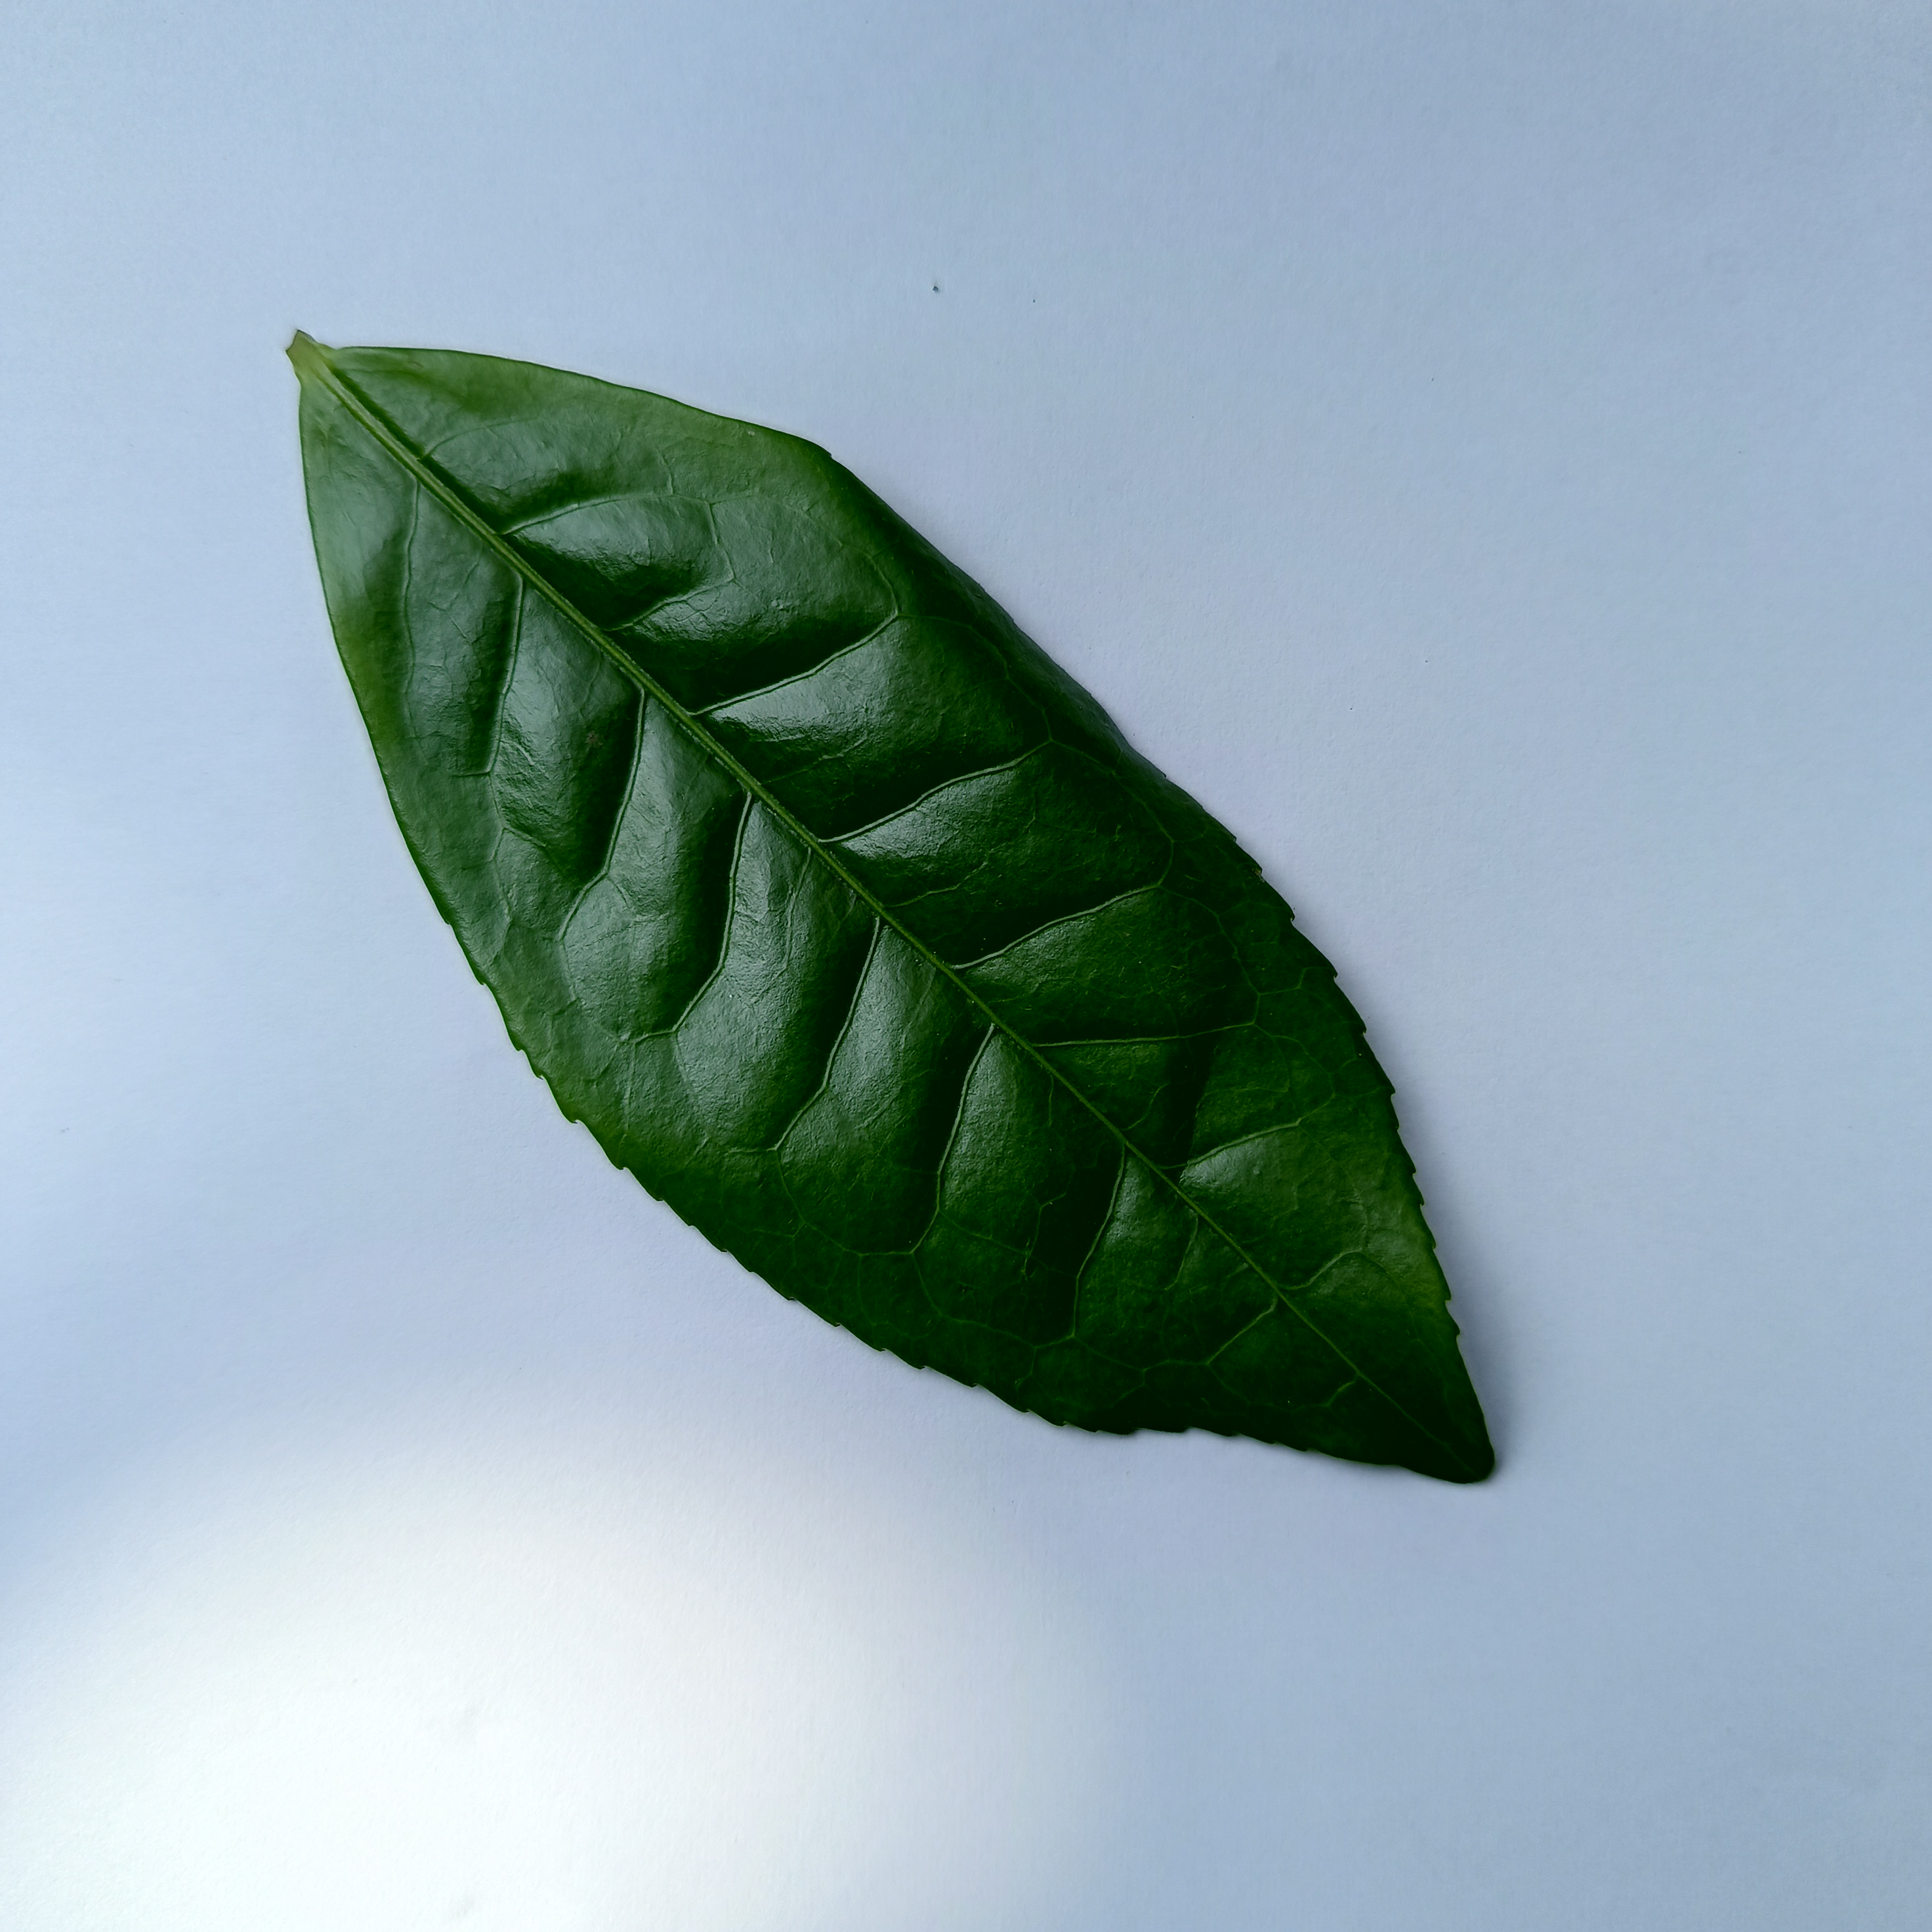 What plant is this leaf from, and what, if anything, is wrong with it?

tea, healthy
